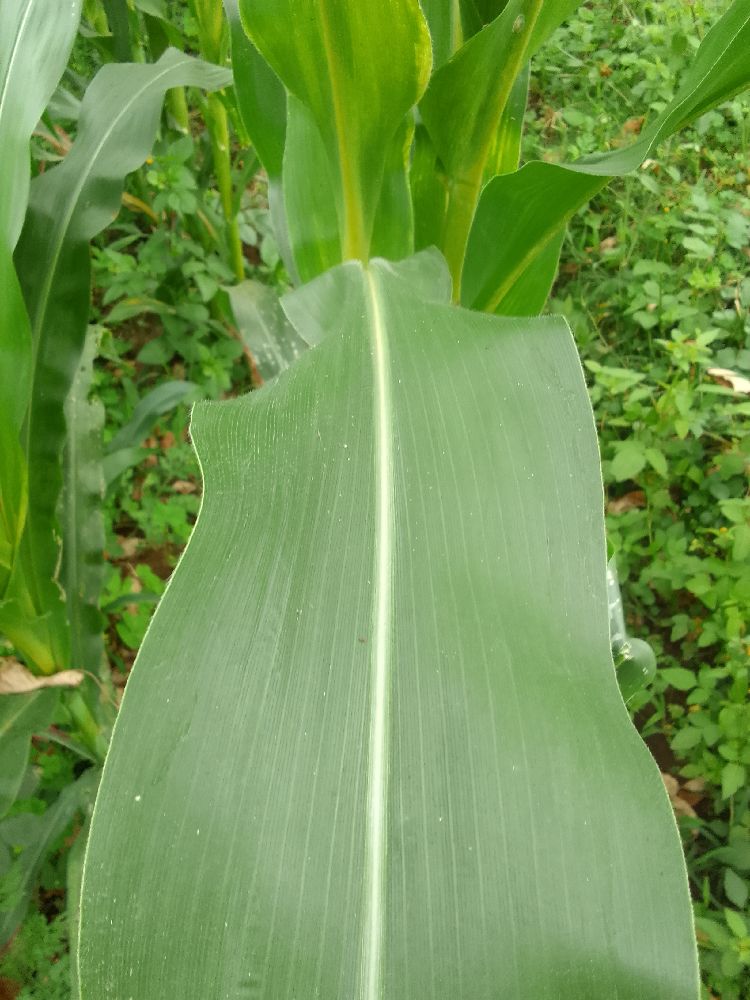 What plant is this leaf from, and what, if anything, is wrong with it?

maize, healthy
